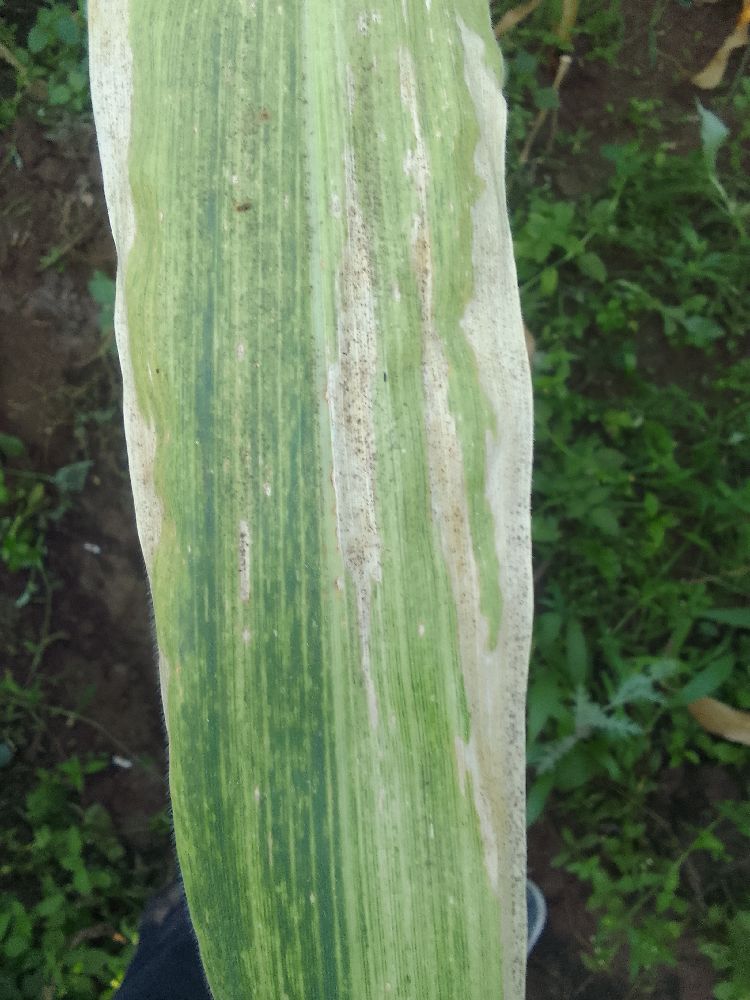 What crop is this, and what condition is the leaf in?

maize, maize lethal necrosis
